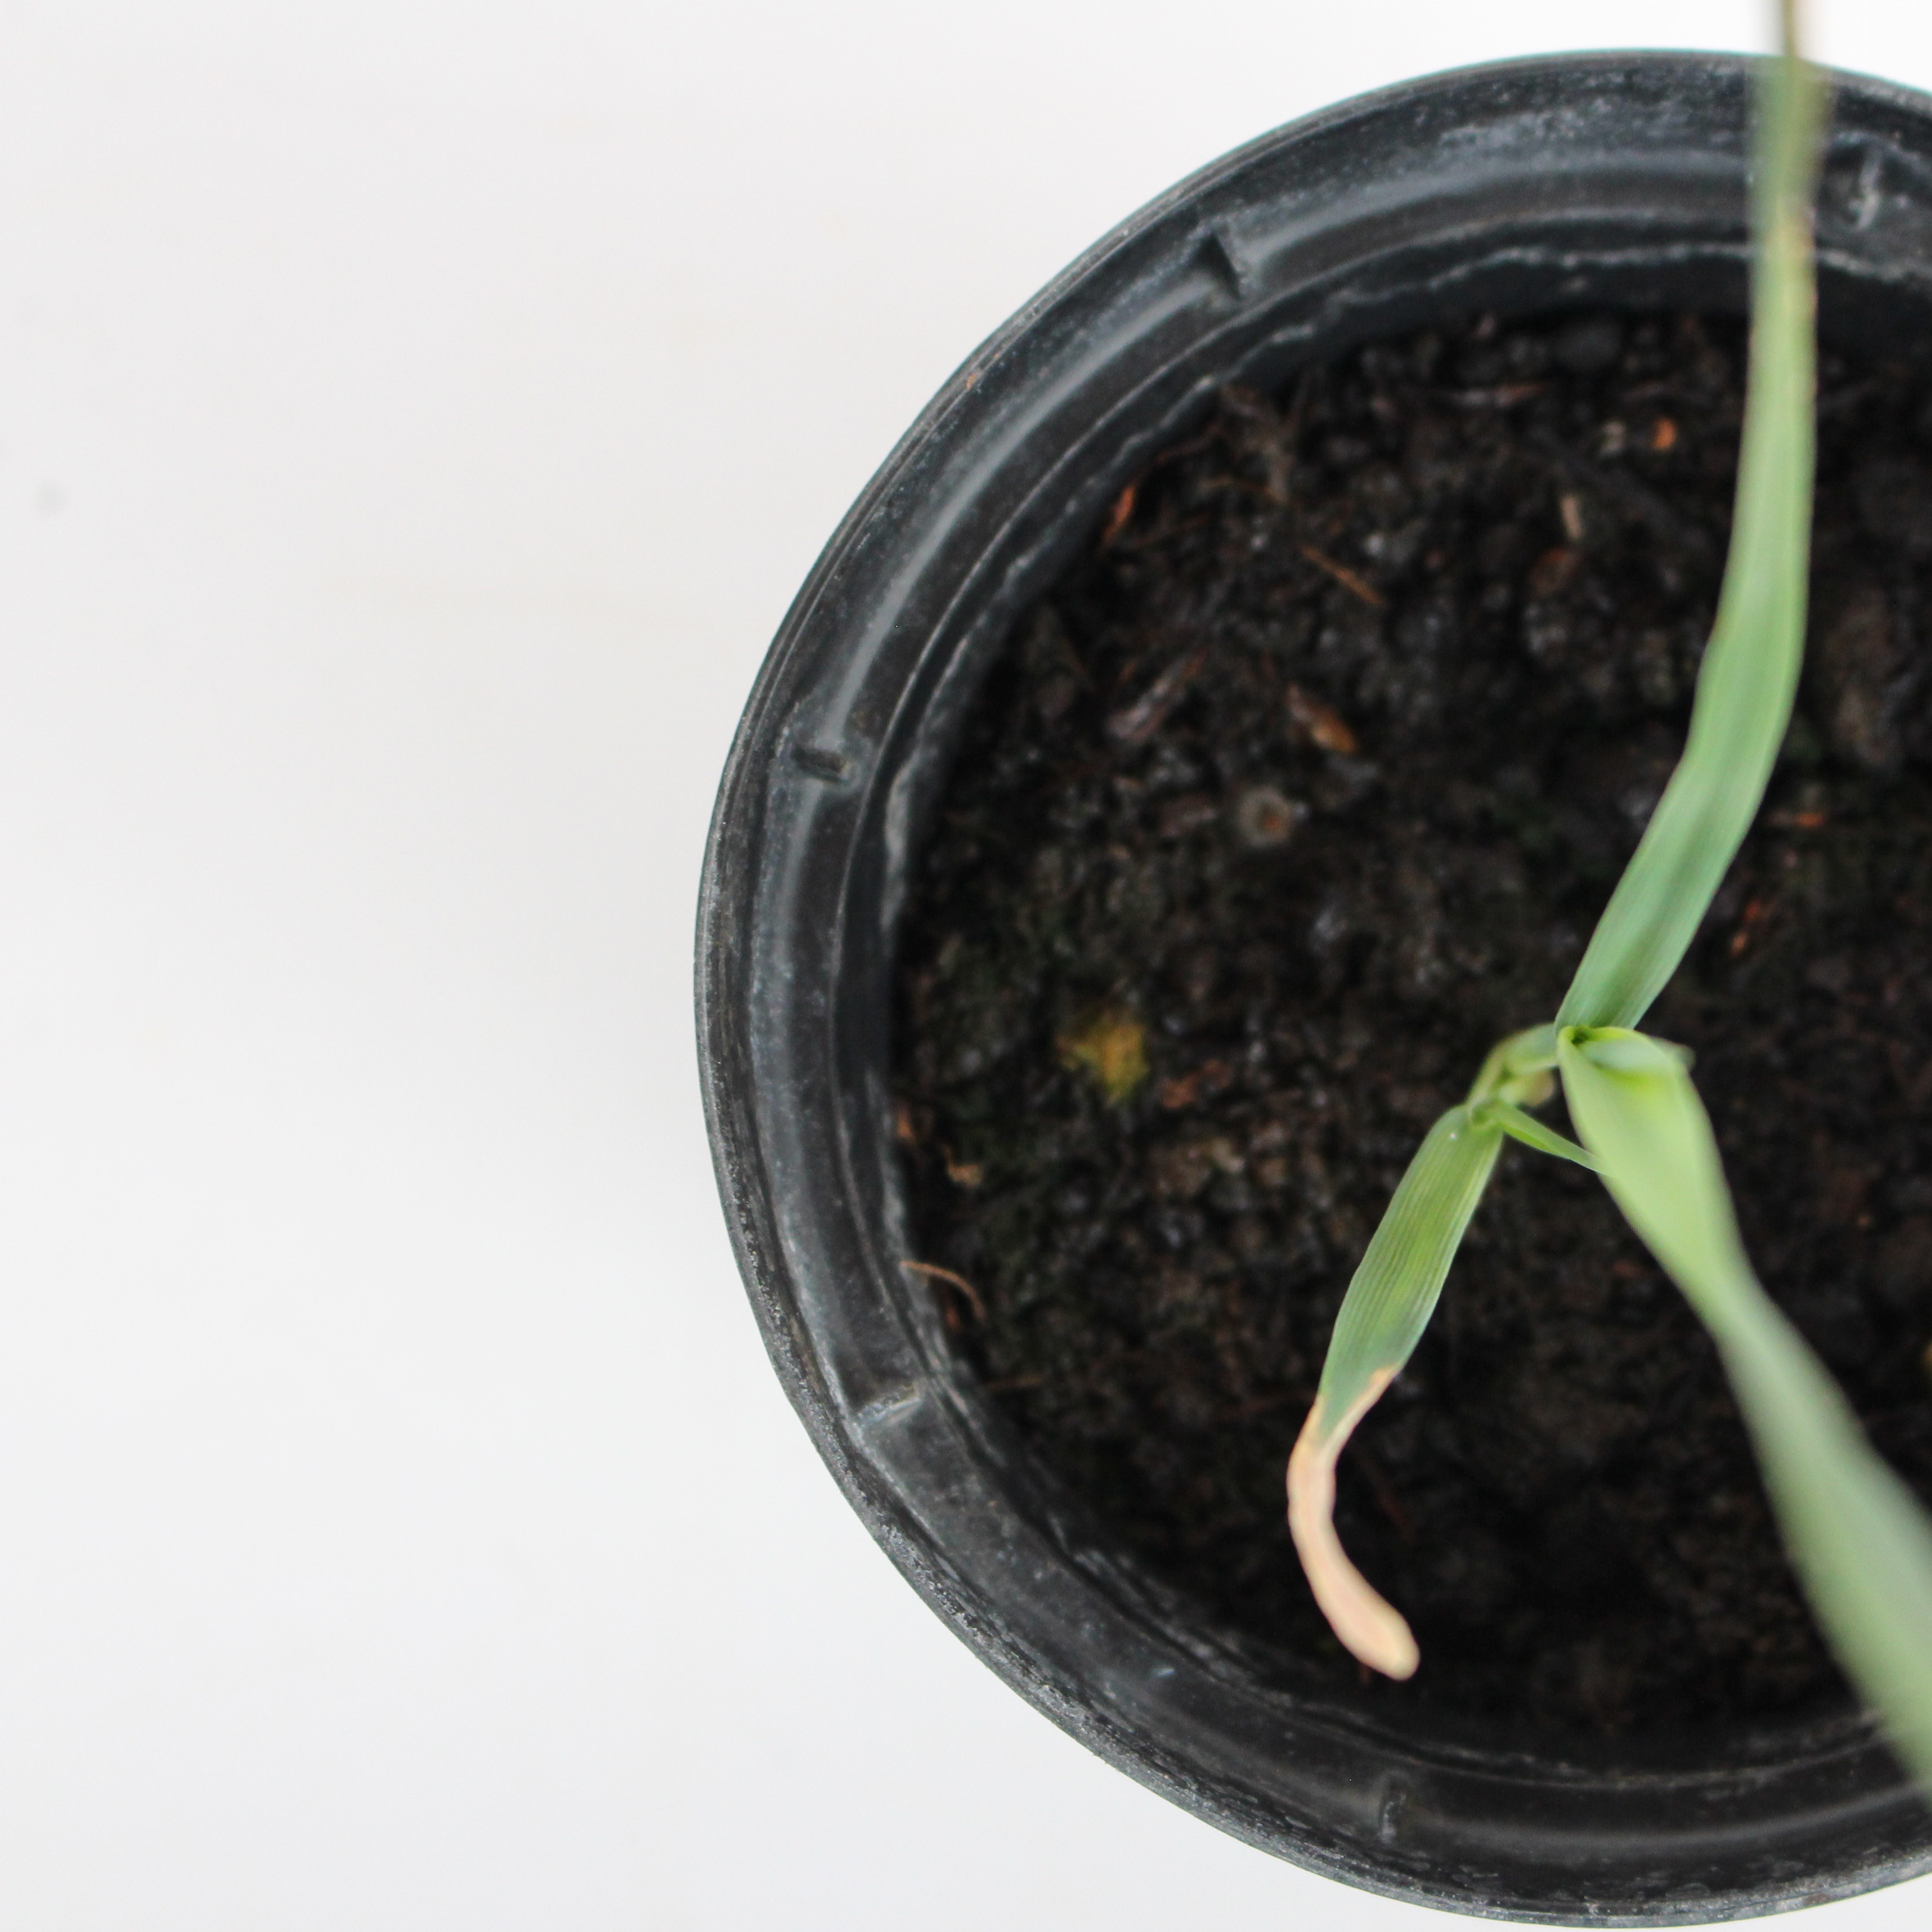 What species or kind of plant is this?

Avena sterilis
